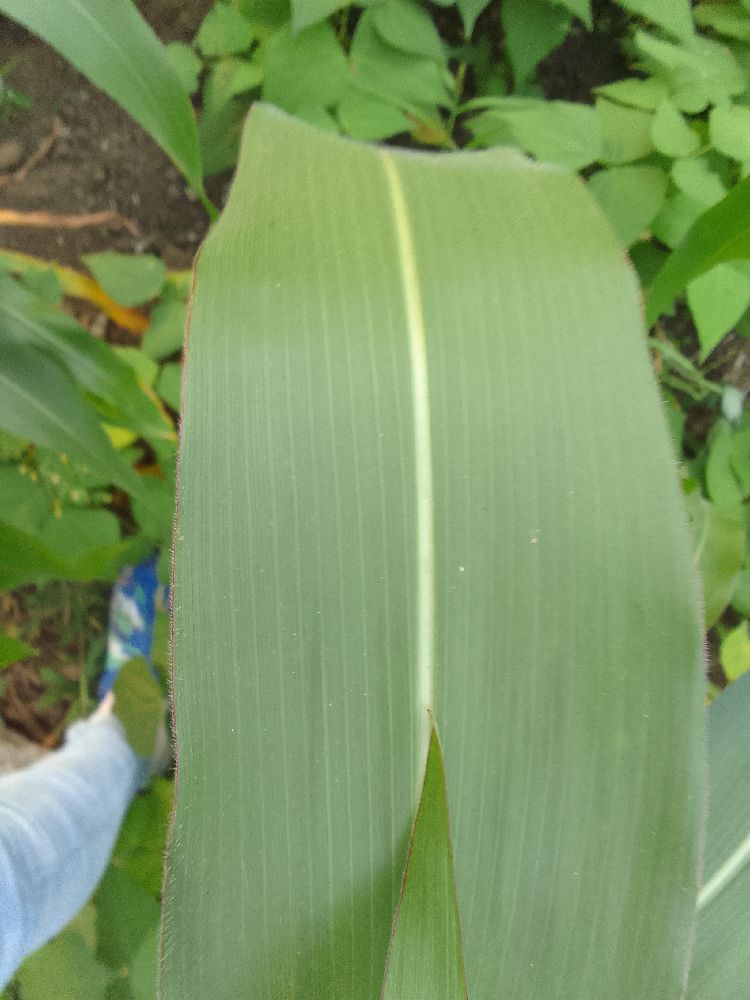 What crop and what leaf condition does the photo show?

maize, healthy
